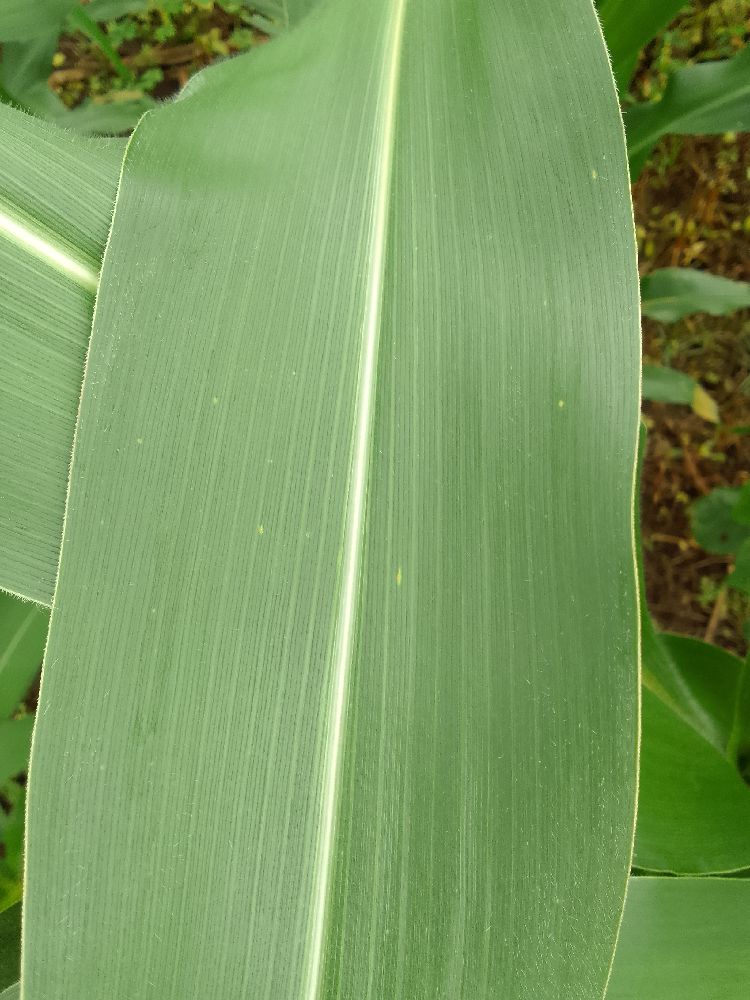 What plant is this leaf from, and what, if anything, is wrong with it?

maize, healthy
